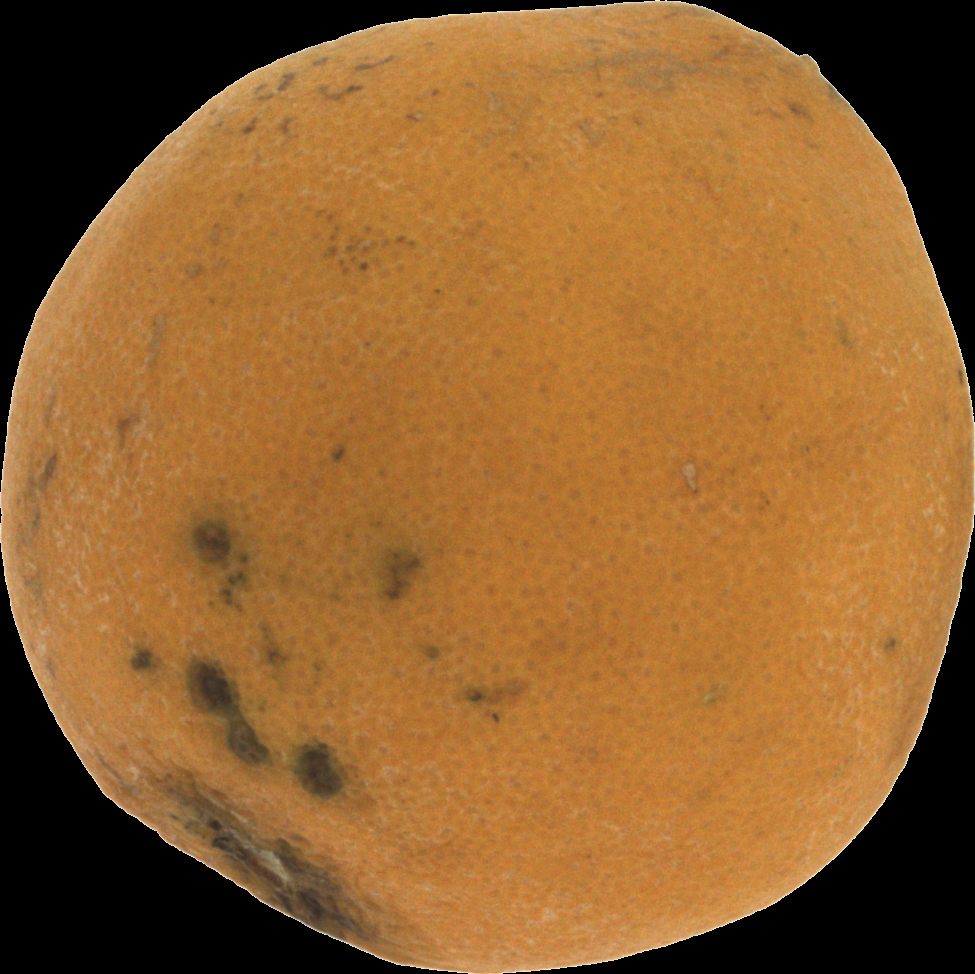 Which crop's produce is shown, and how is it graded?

orange, bad
